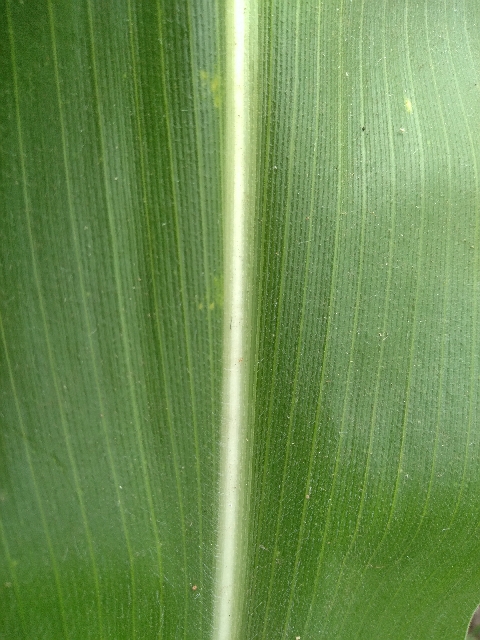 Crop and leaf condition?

maize, healthy
